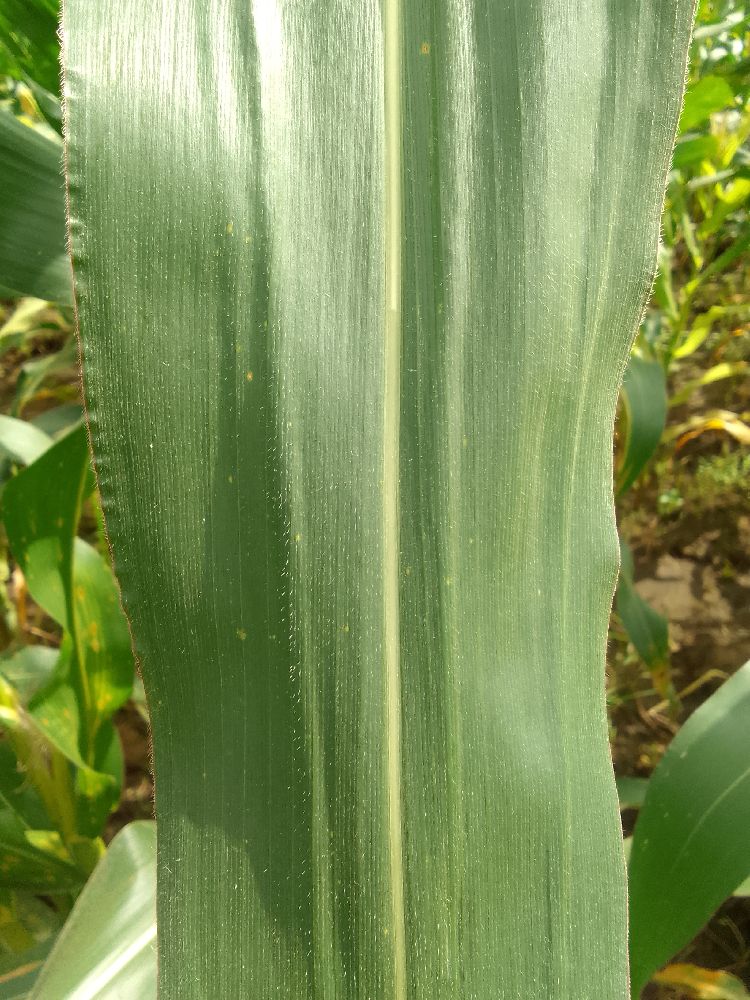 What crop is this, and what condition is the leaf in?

maize, healthy
